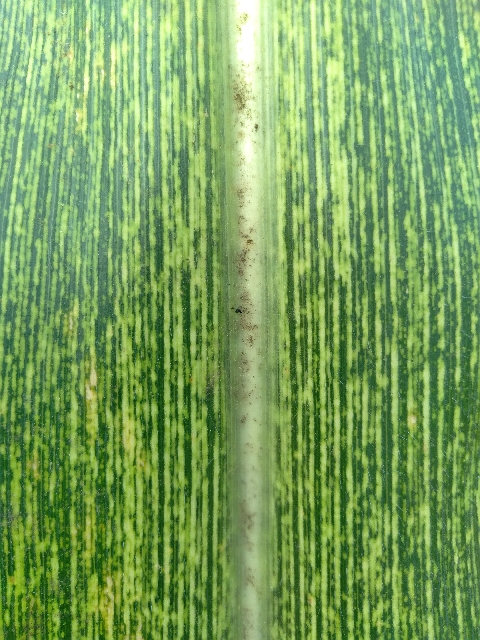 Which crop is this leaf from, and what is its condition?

maize, maize streak virus
